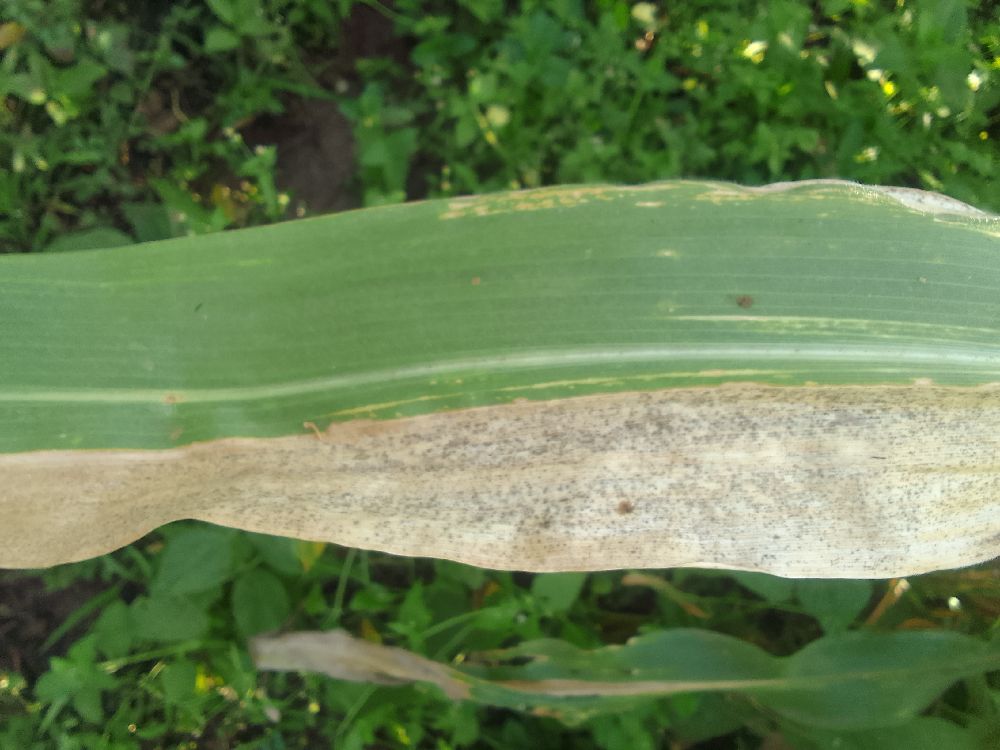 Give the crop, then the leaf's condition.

maize, maize lethal necrosis
